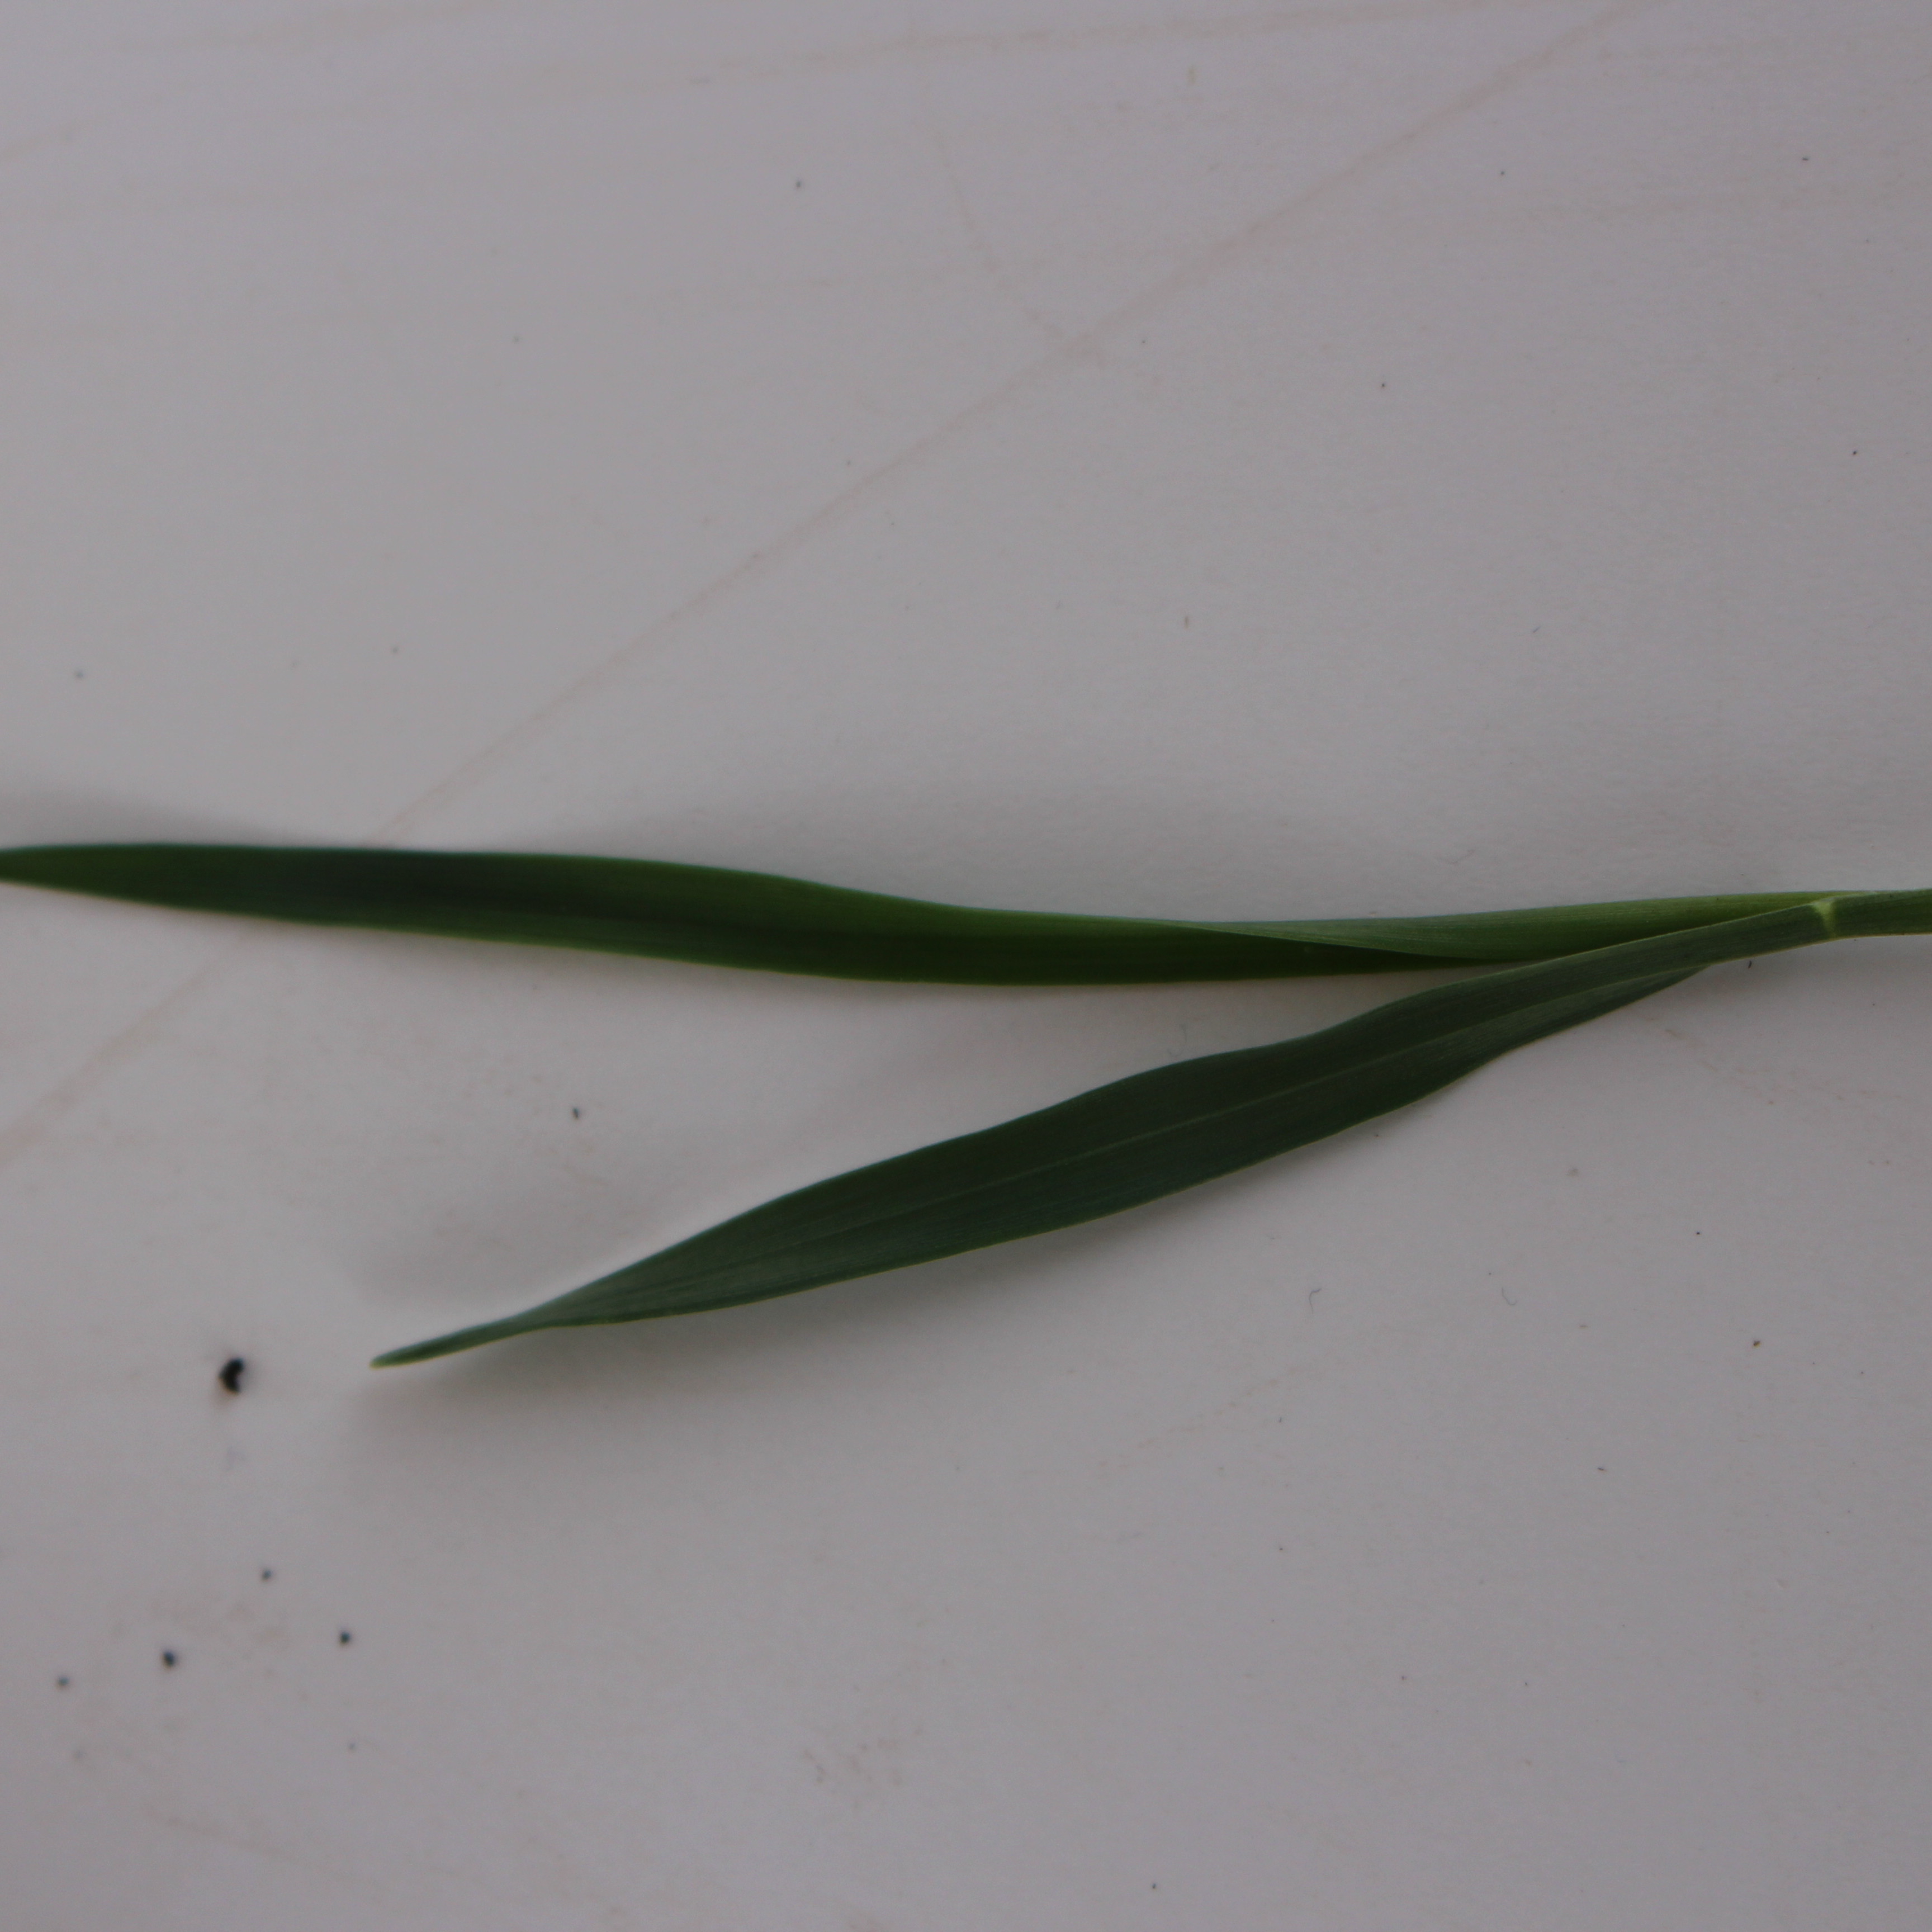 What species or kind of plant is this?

Avena sterilis
